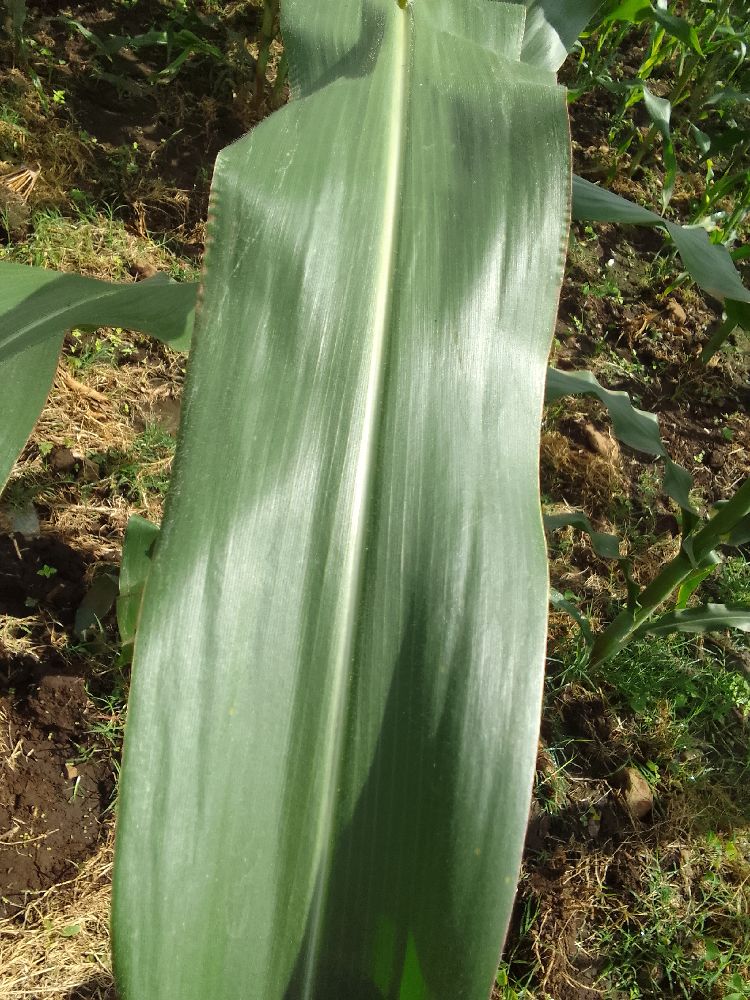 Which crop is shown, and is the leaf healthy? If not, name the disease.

maize, healthy
